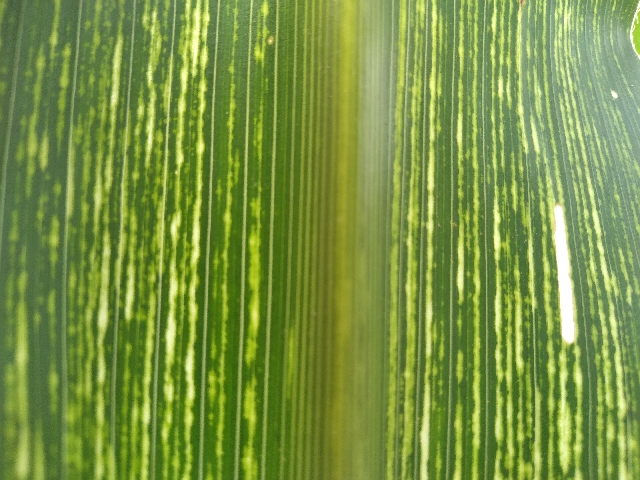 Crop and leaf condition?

maize, maize streak virus
